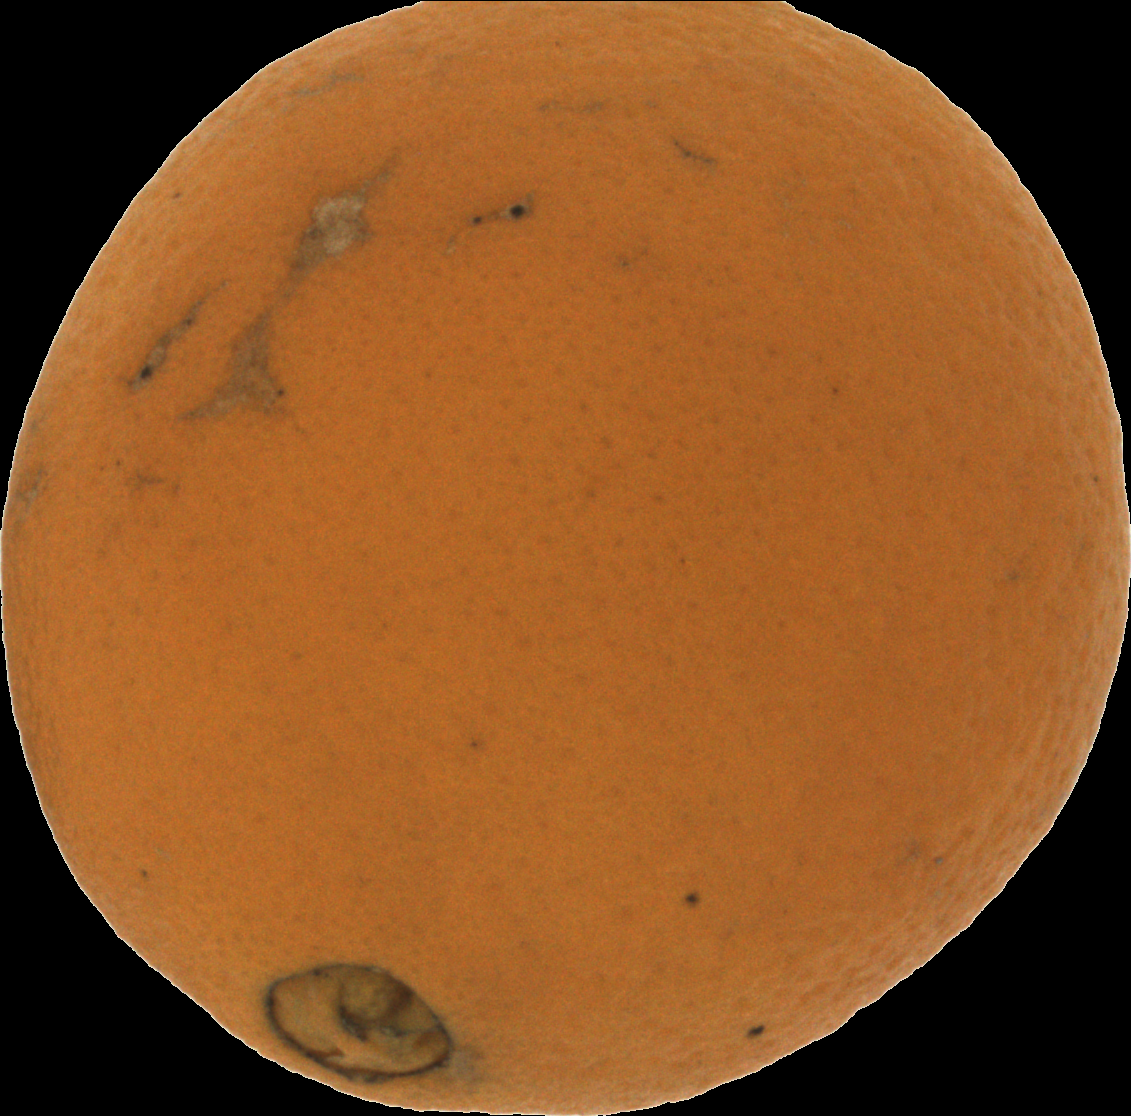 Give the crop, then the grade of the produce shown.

orange, bad
